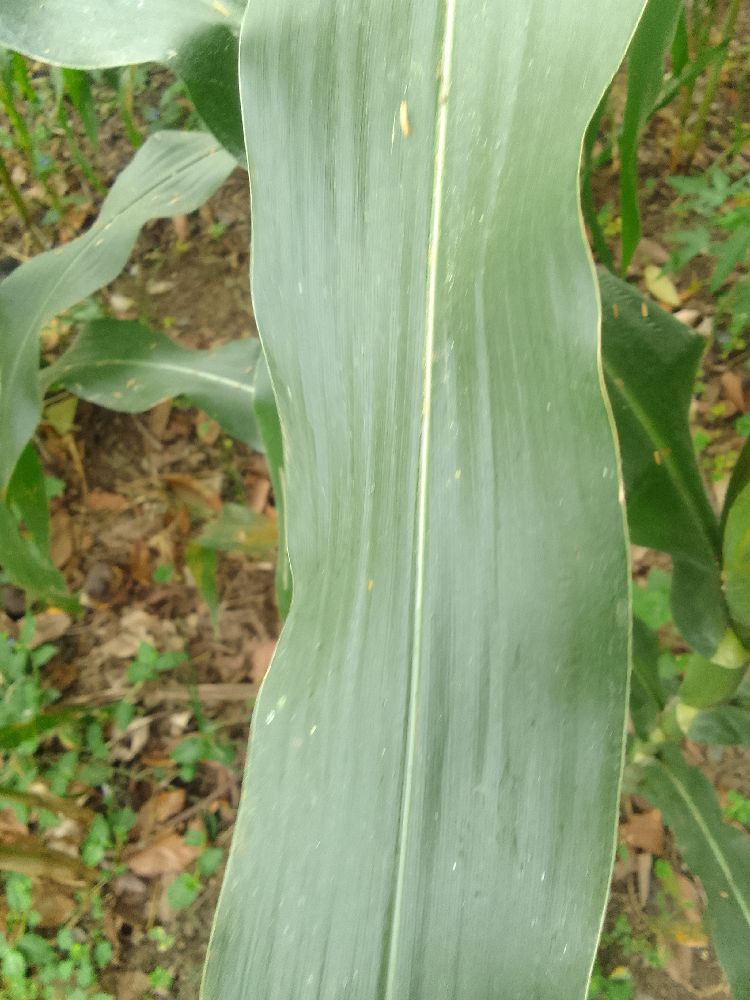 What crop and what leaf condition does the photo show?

maize, healthy
